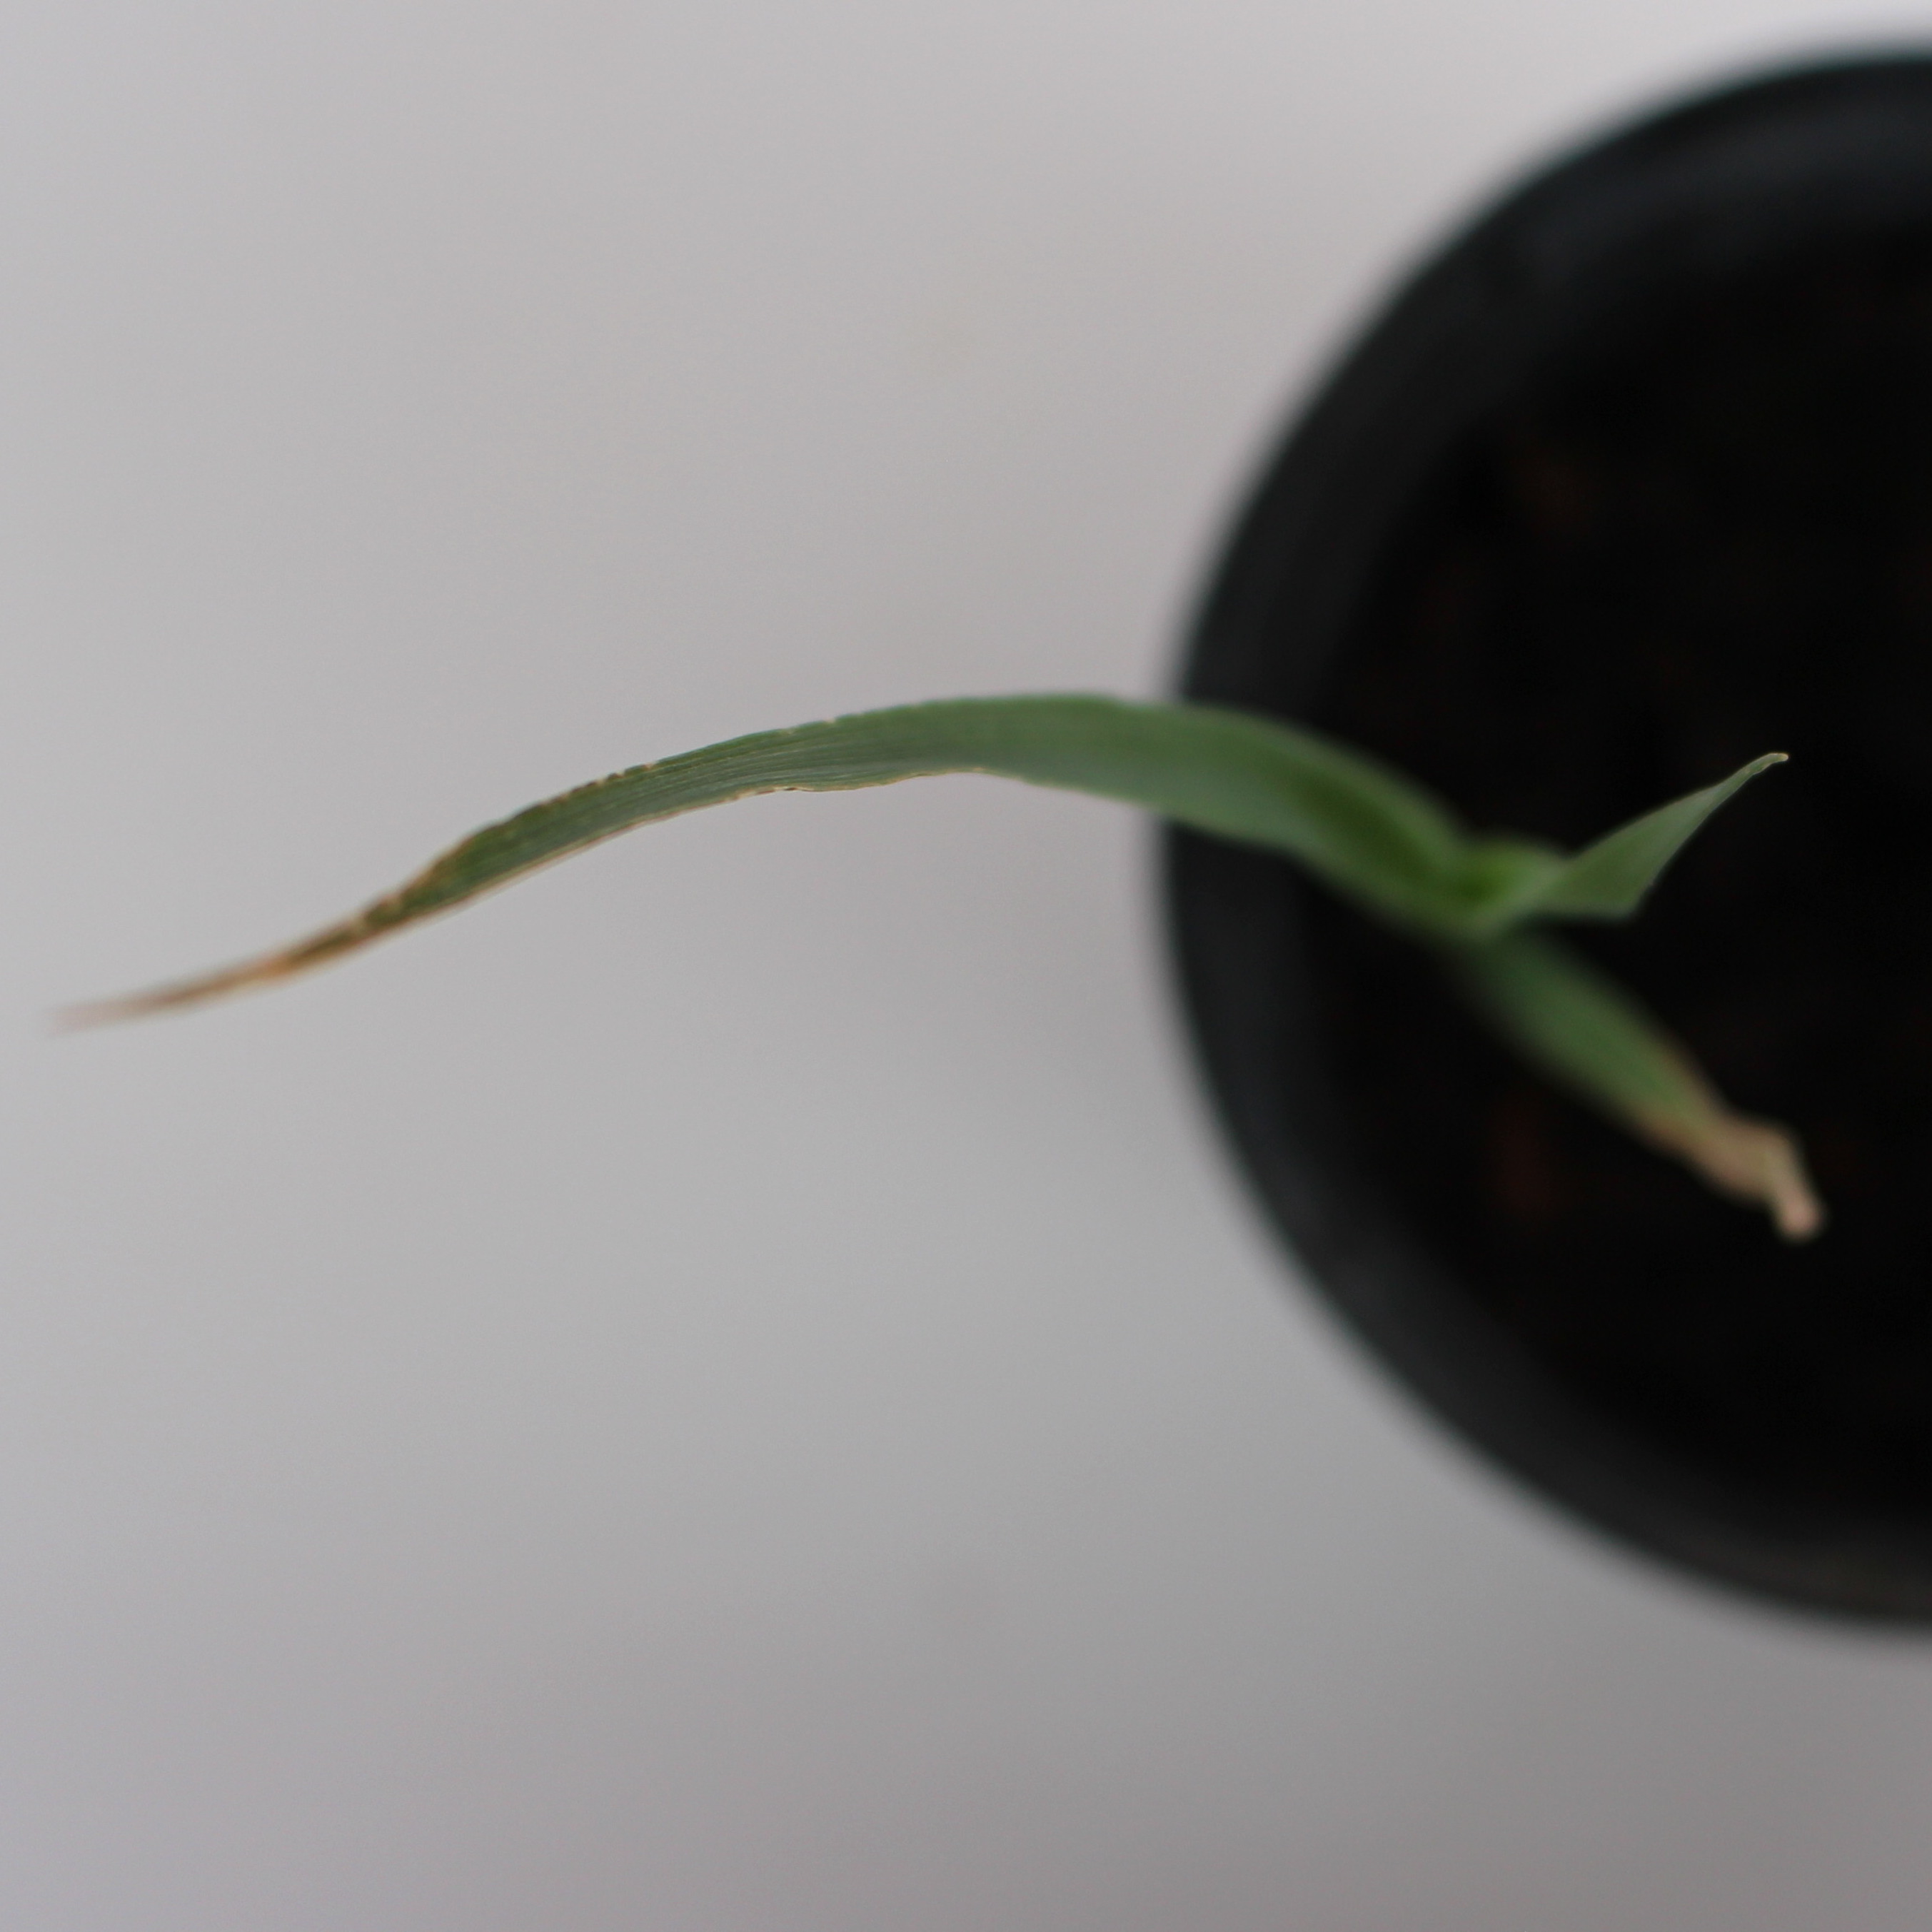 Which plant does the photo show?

Avena sterilis
